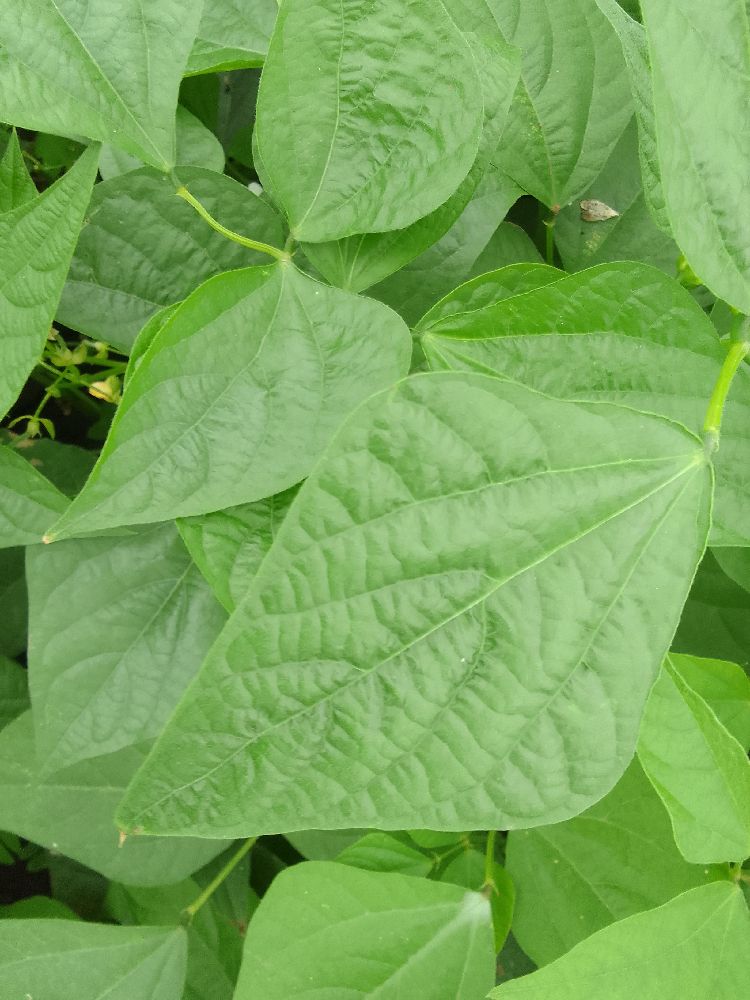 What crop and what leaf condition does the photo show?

common bean, healthy
